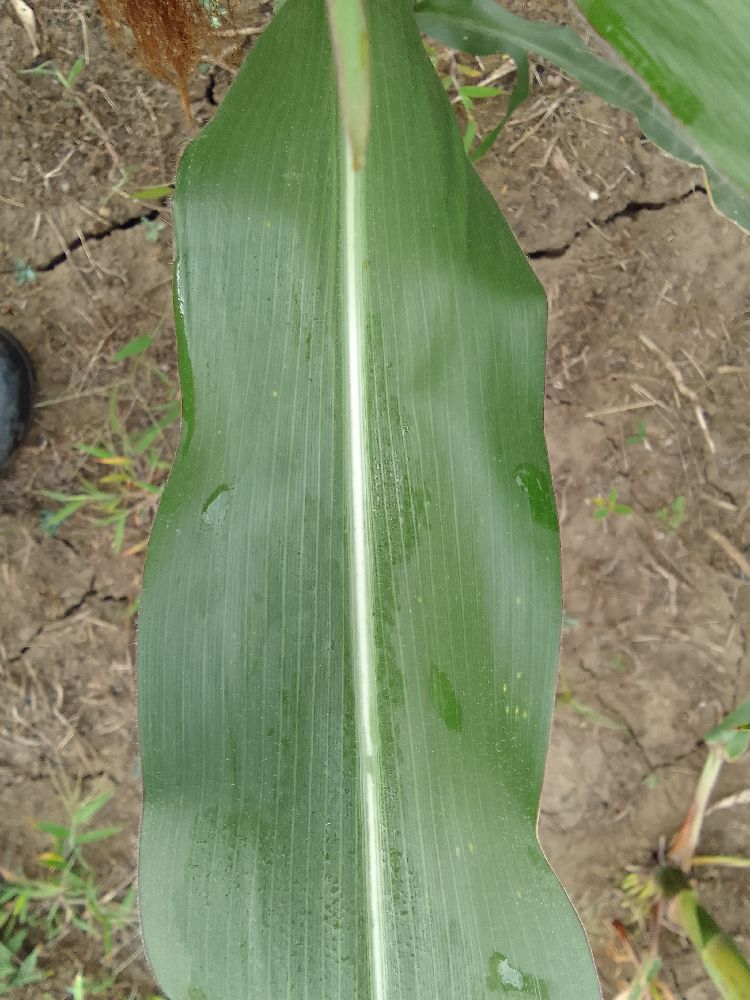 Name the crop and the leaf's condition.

maize, healthy
